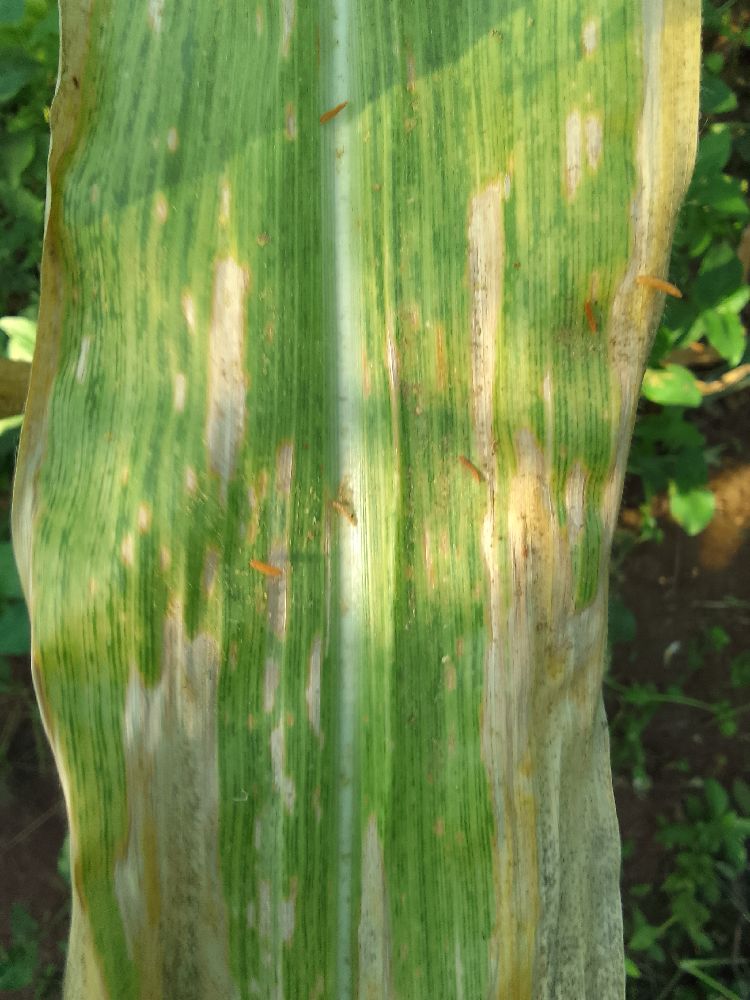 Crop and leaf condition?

maize, maize lethal necrosis
